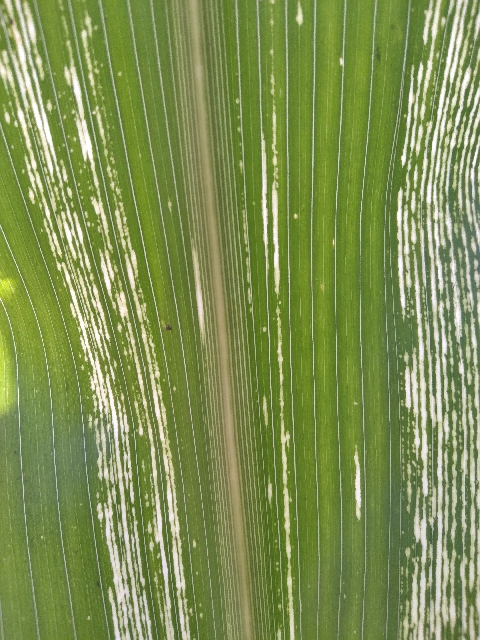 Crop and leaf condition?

maize, maize streak virus
